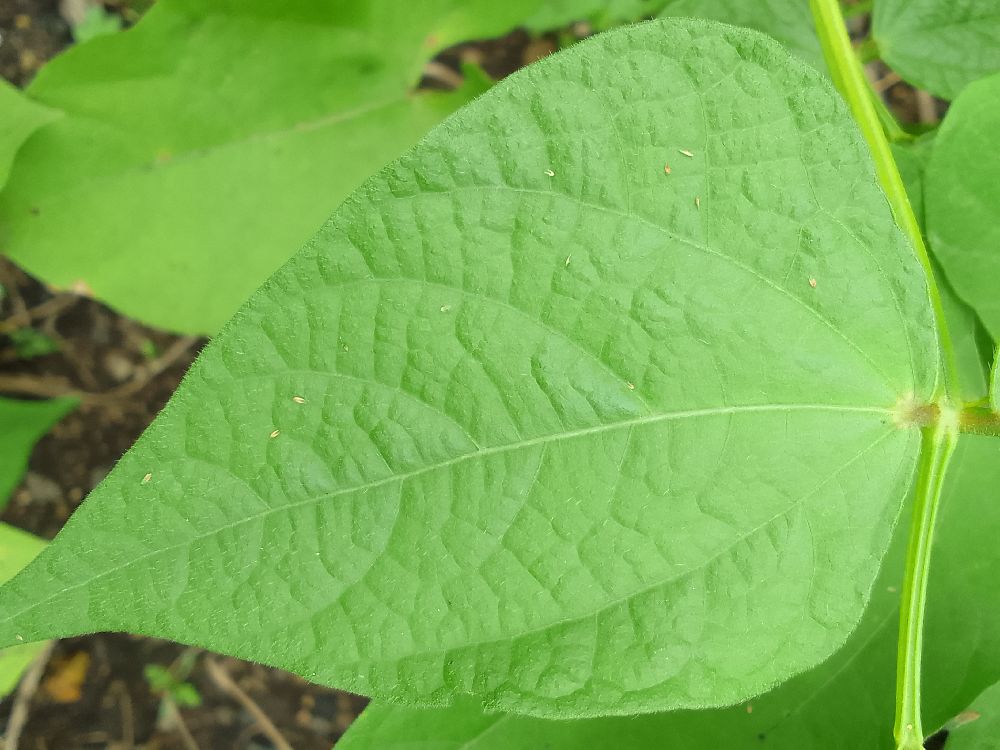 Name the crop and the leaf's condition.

common bean, healthy
